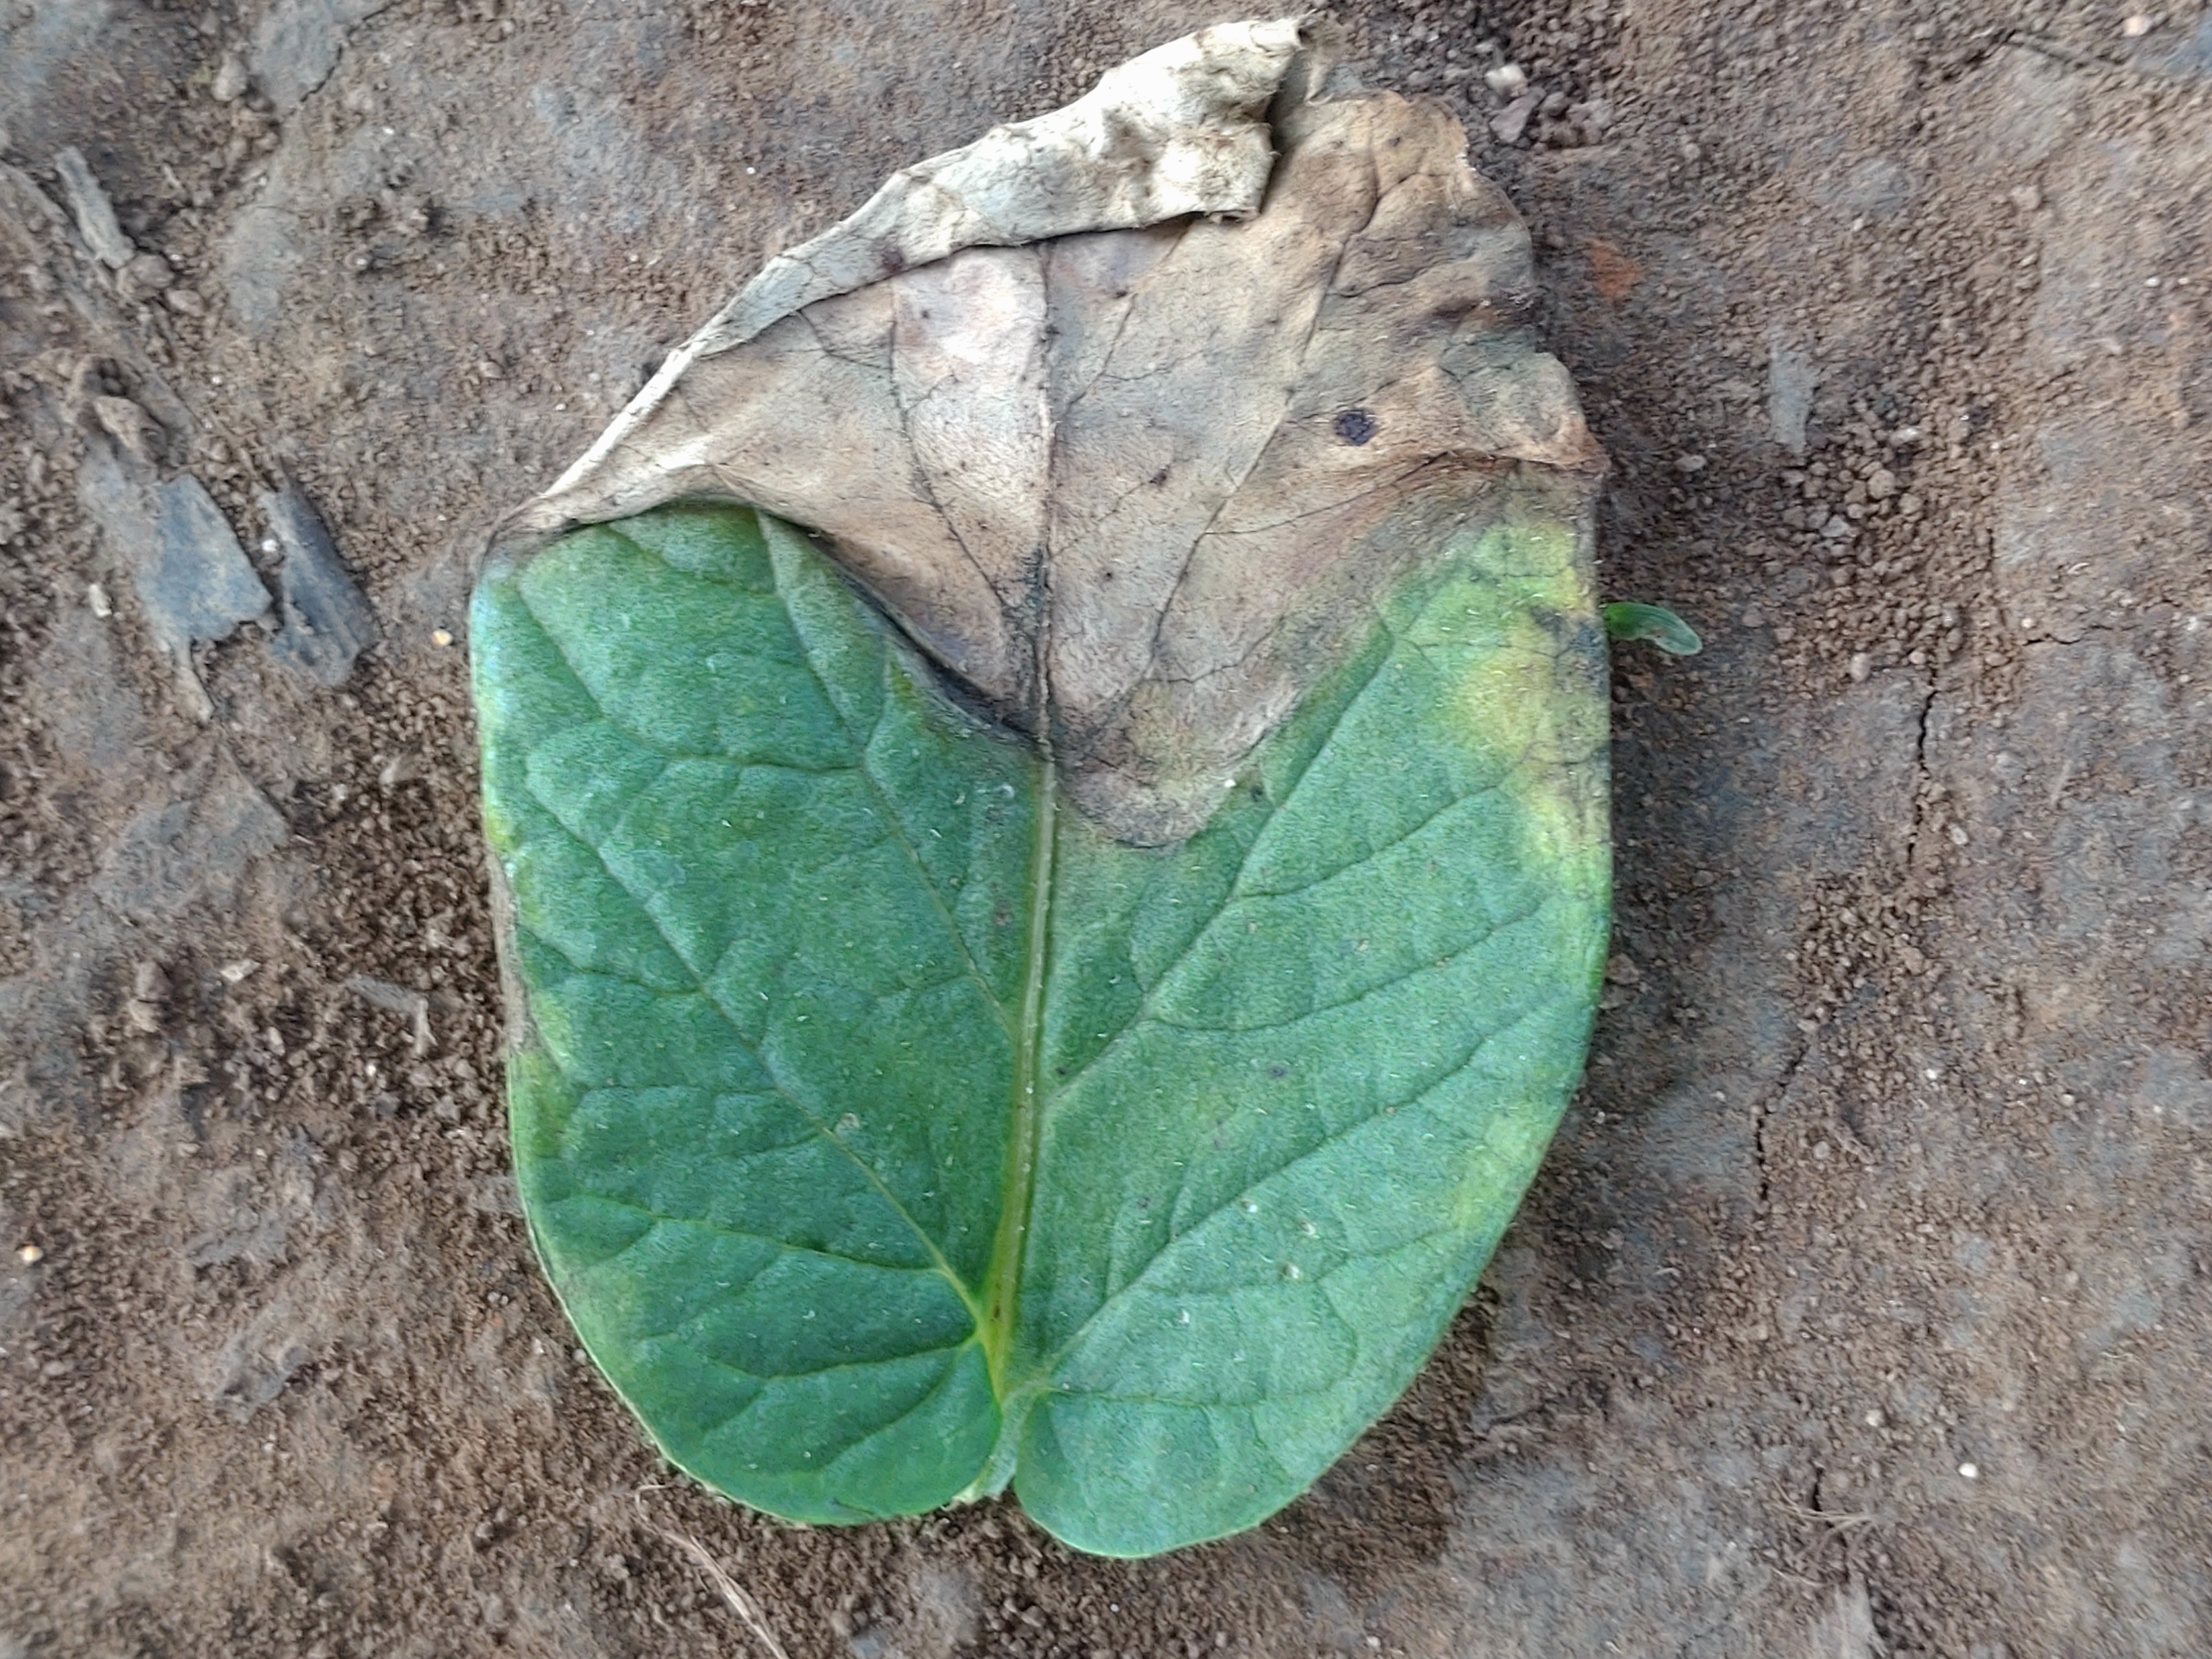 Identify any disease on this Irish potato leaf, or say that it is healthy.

early blight
